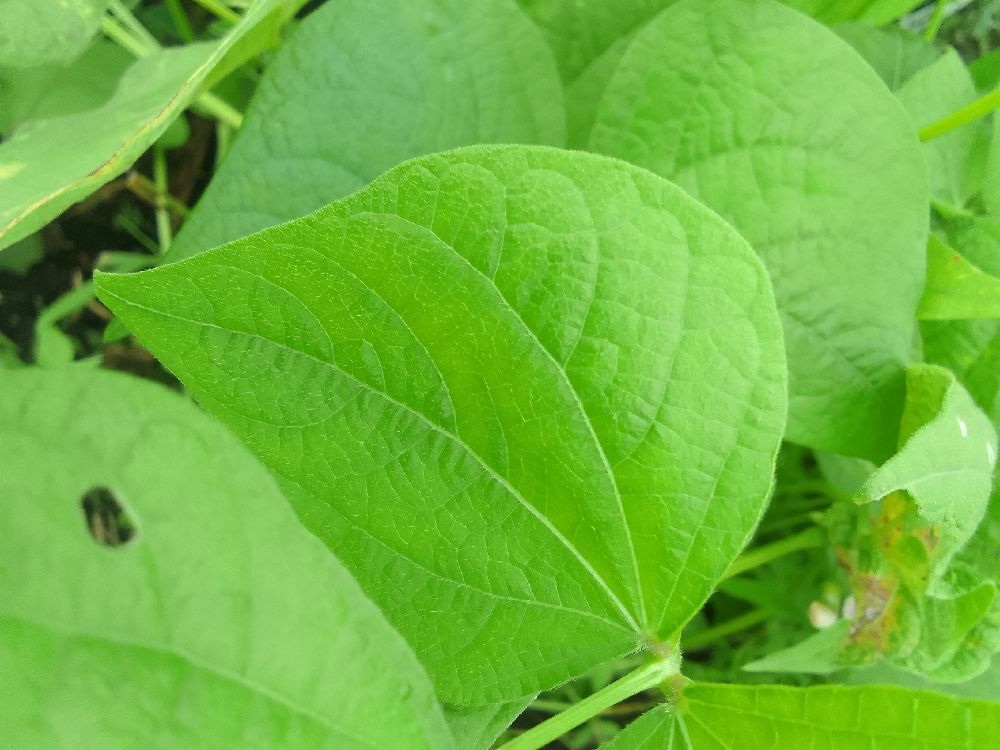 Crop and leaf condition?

common bean, healthy
